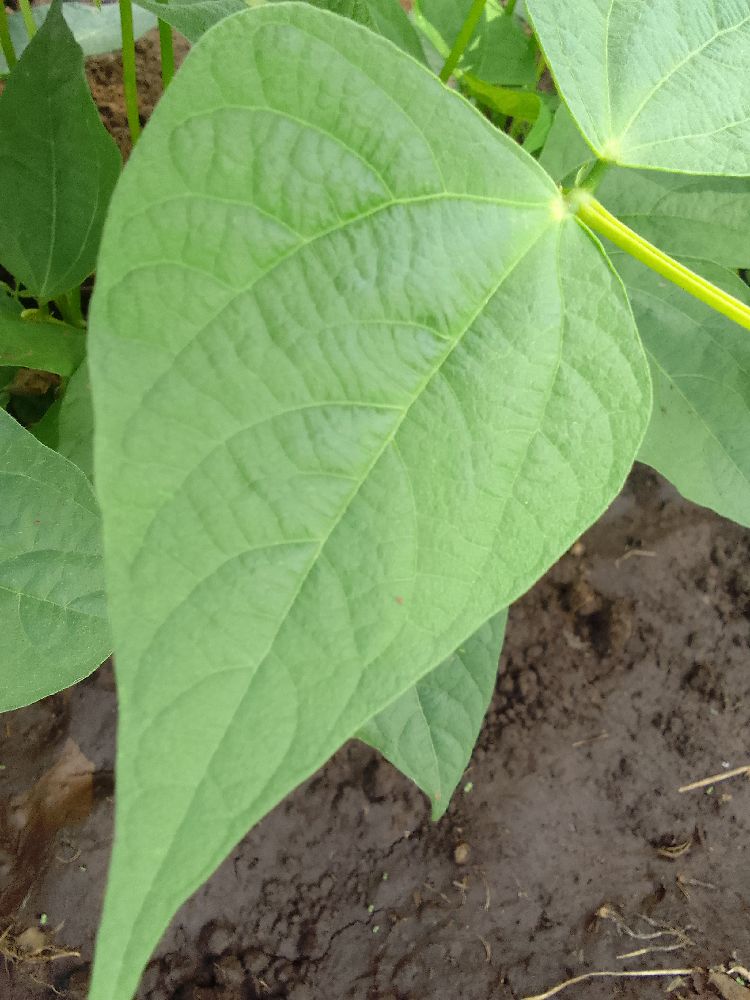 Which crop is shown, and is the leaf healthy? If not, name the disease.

common bean, healthy
